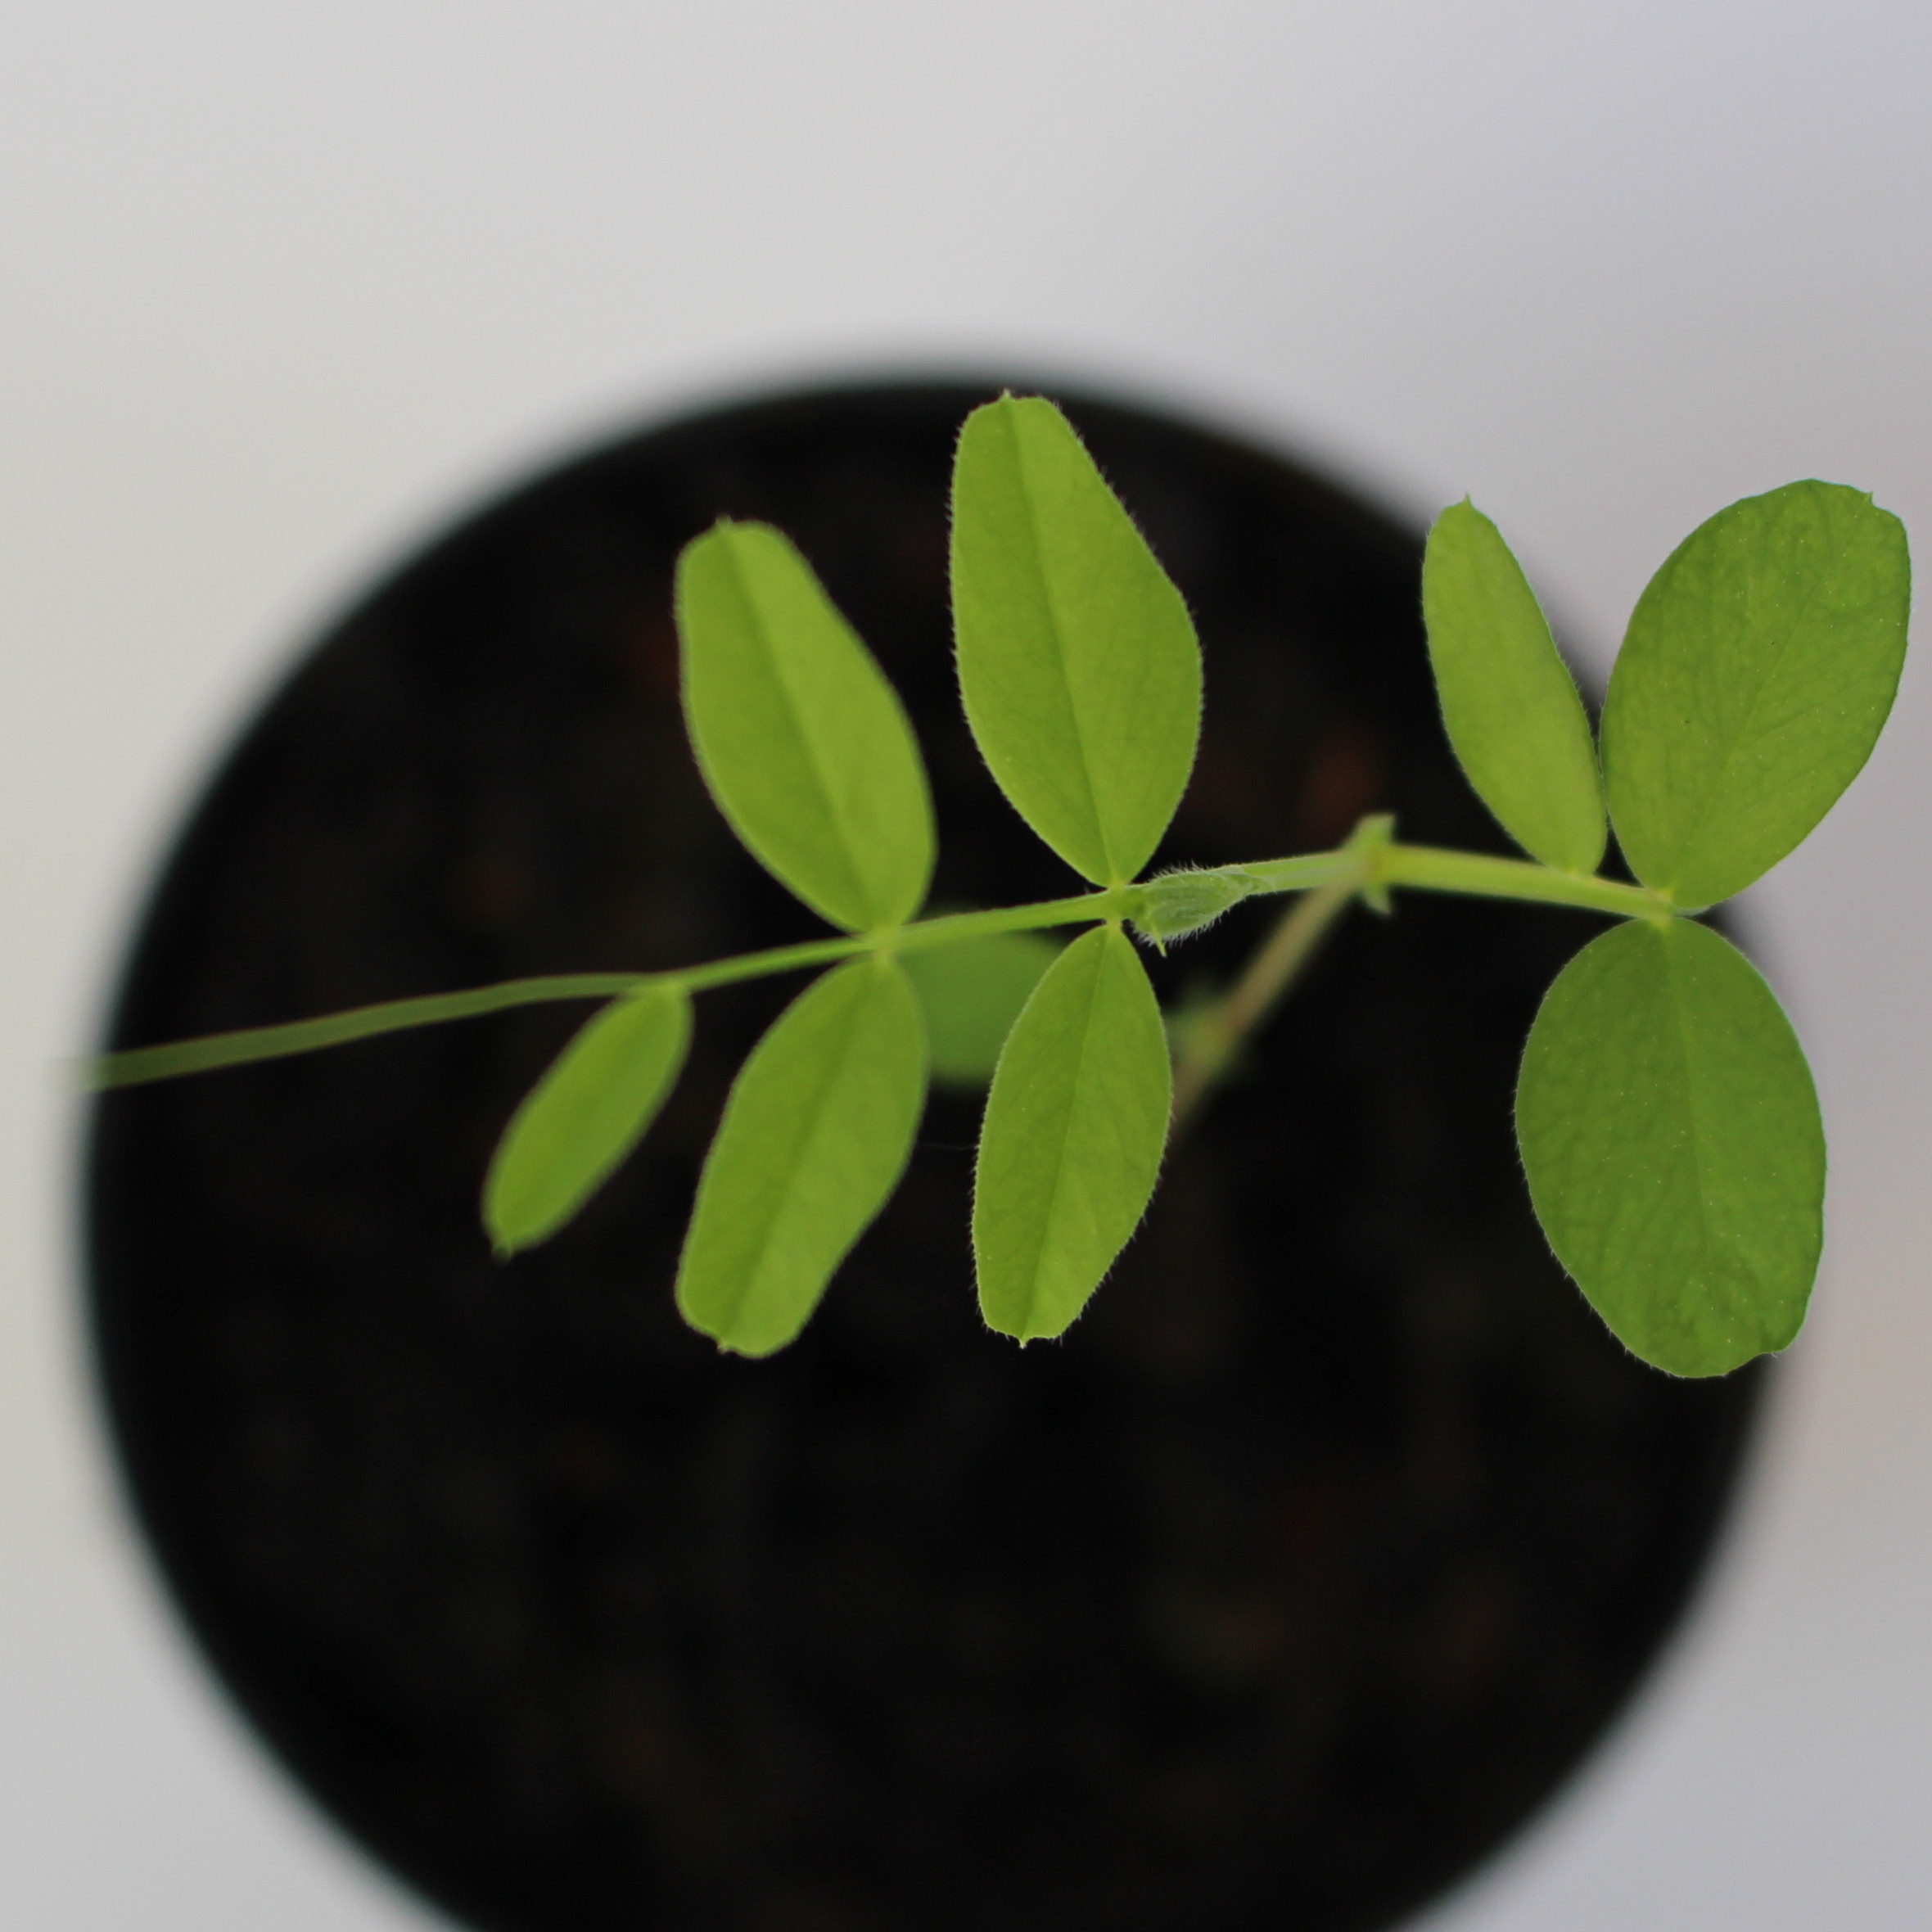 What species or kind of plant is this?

Vicia sativa
